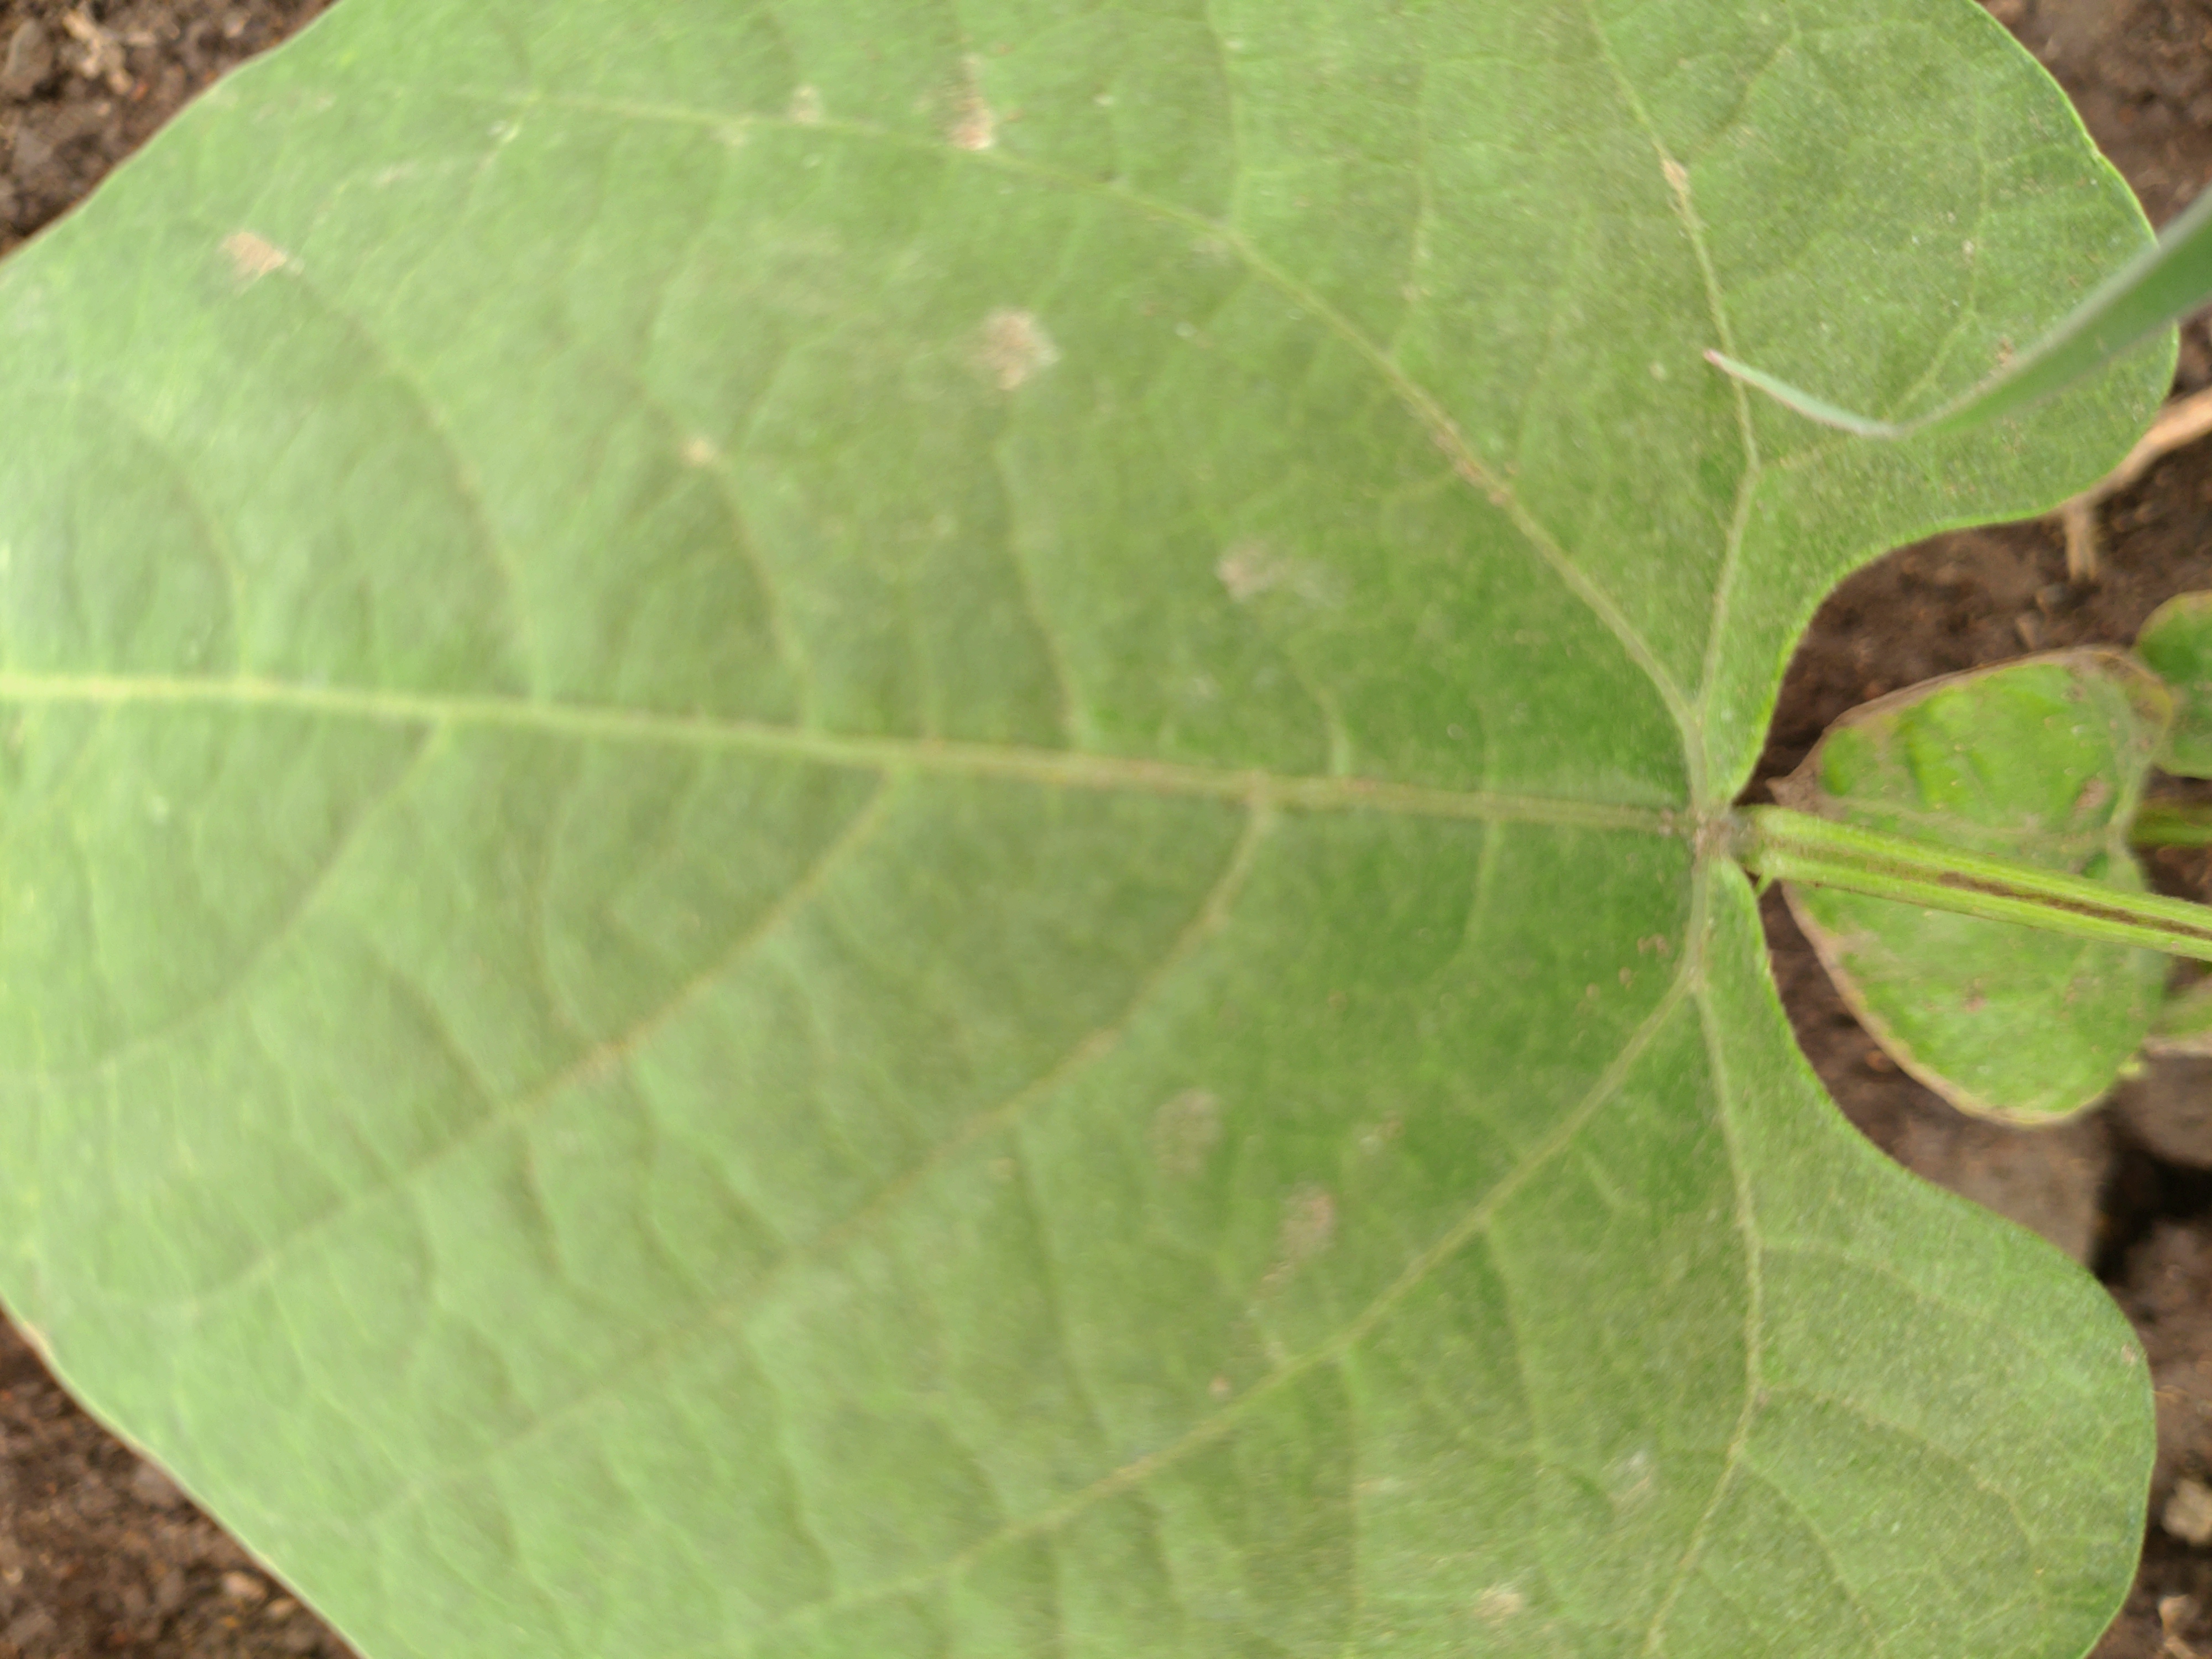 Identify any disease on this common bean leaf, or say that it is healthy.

healthy
